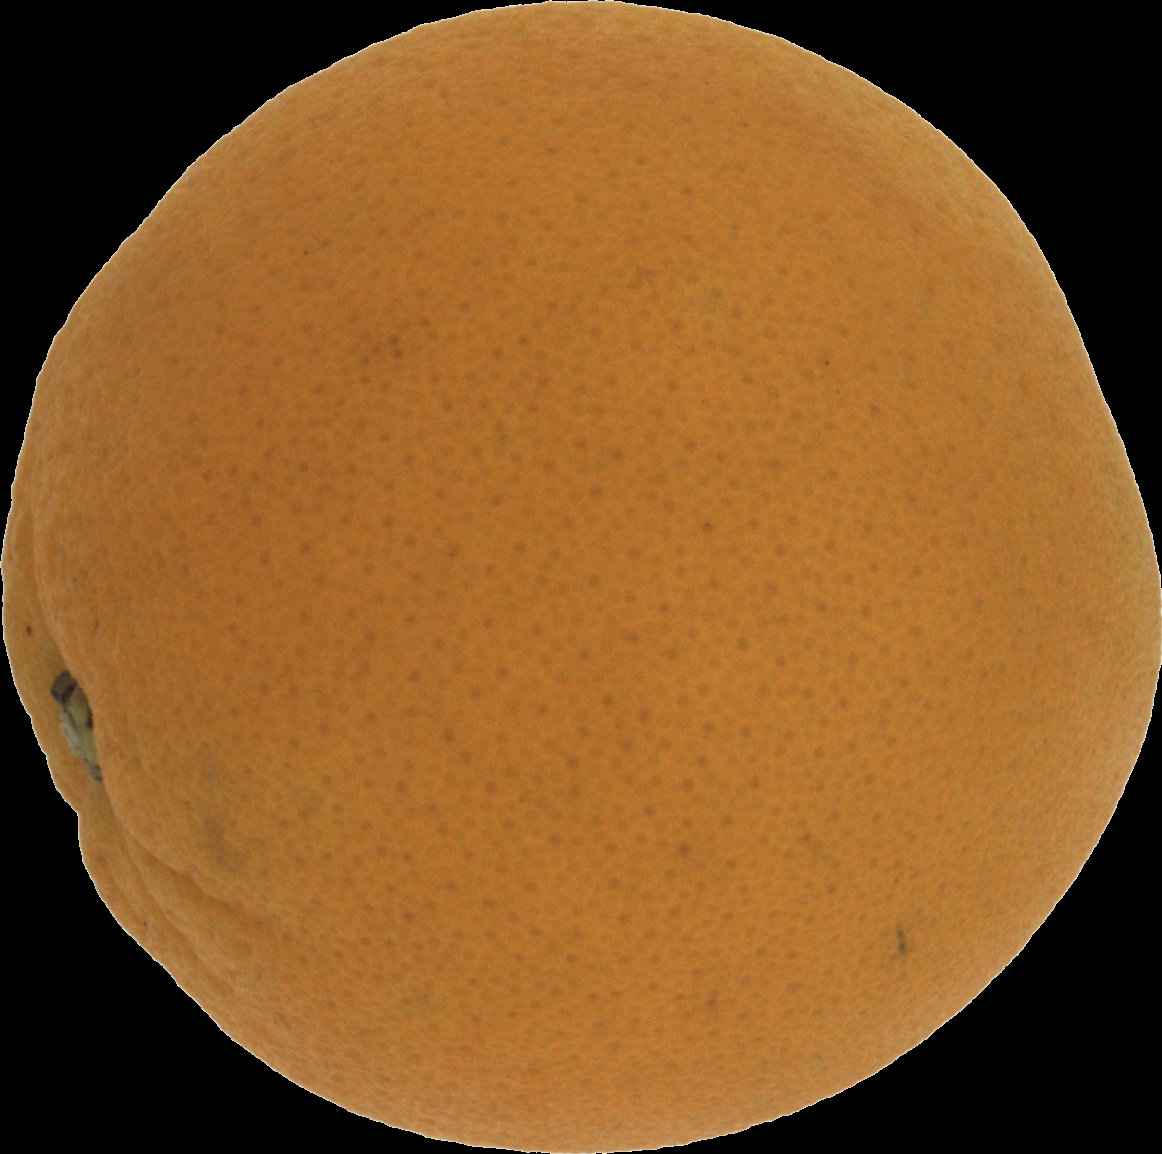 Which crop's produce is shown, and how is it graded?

orange, good
